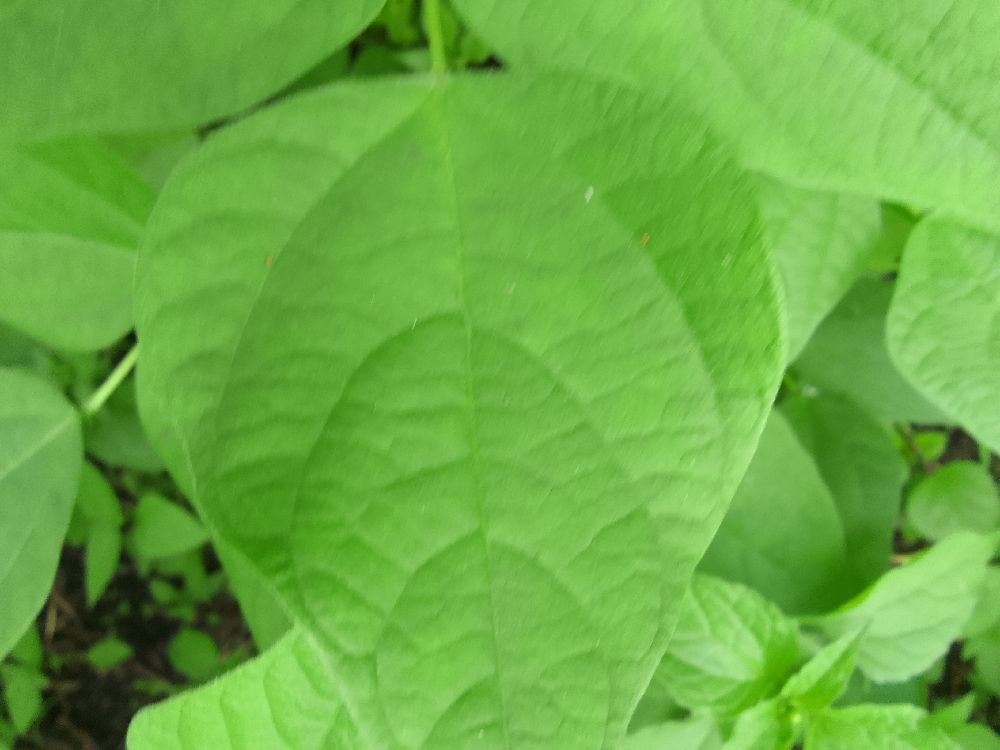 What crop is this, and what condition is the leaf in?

common bean, healthy
